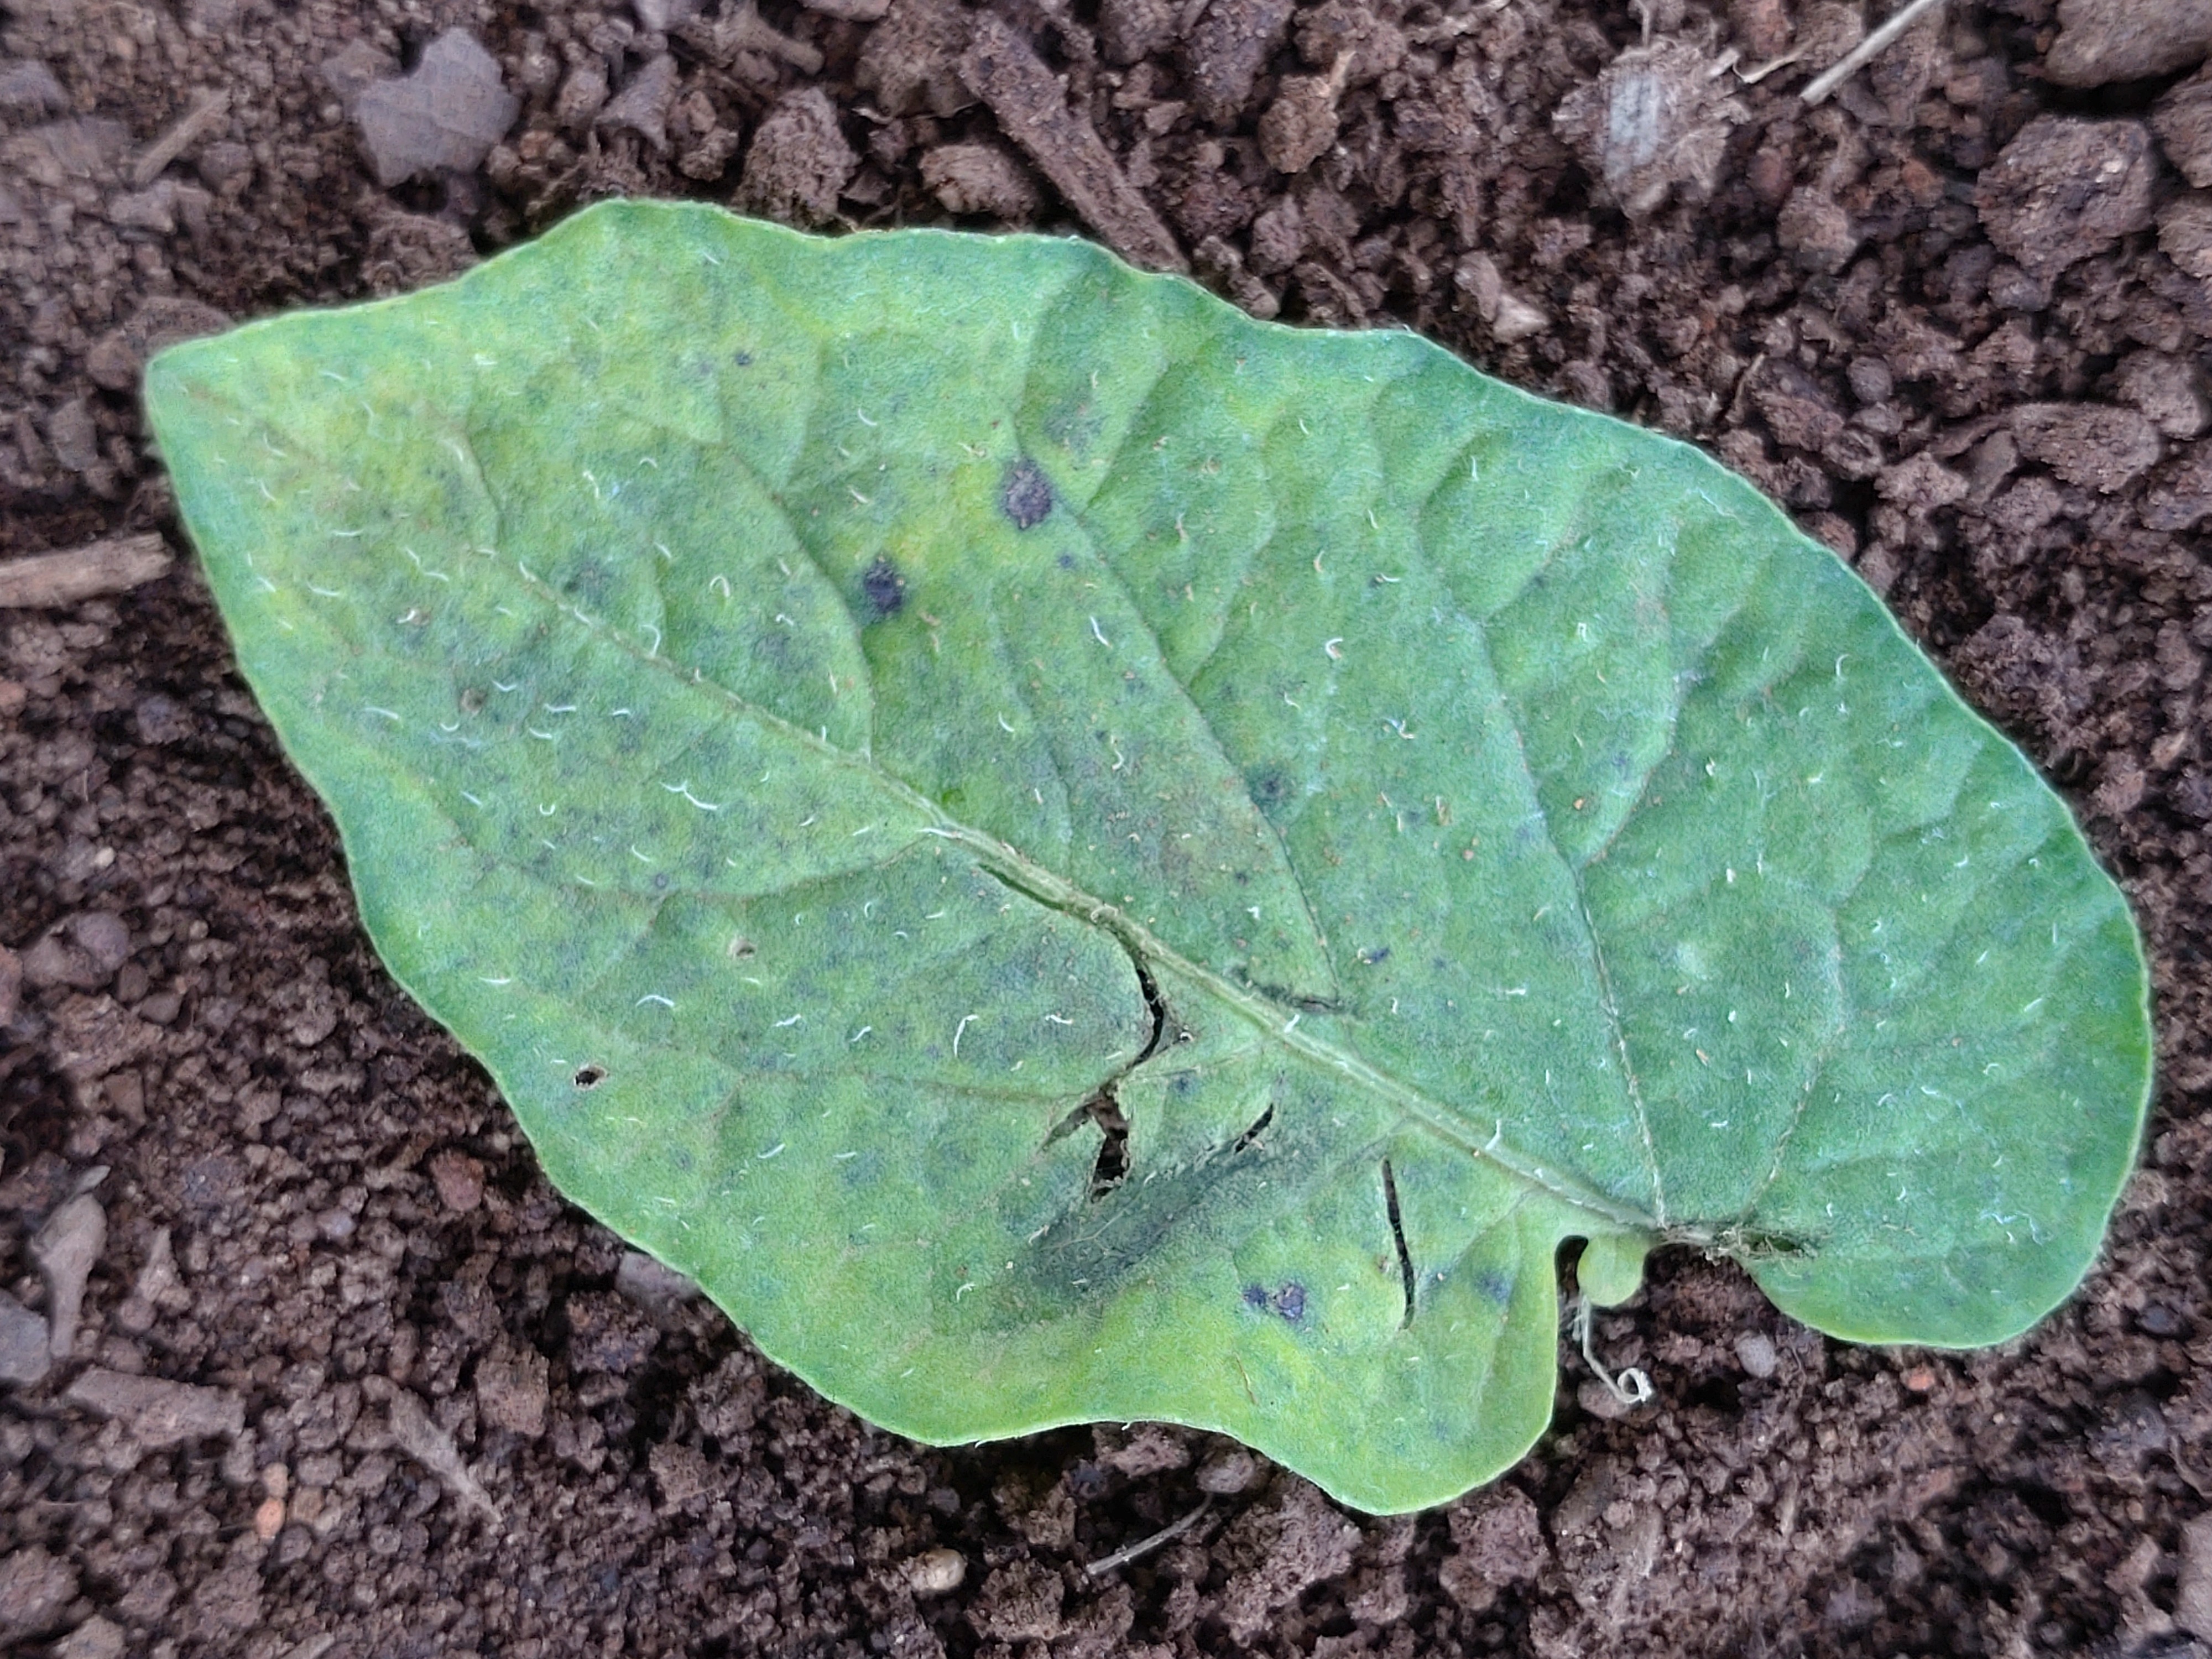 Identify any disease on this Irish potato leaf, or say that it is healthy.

late blight
